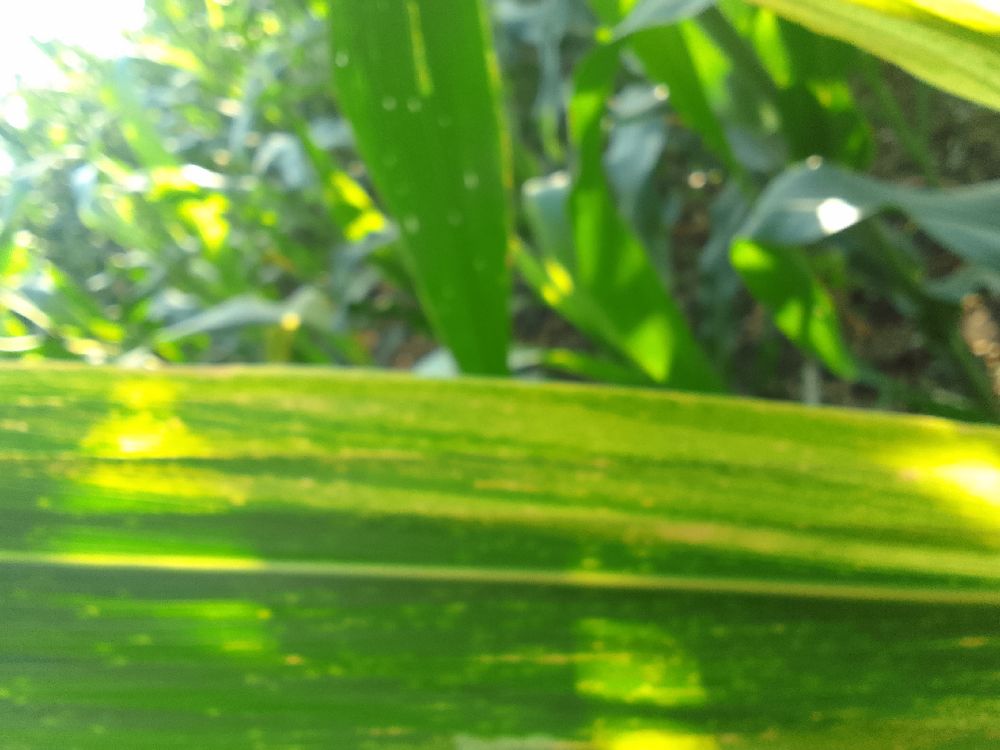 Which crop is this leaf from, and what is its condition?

maize, maize lethal necrosis
